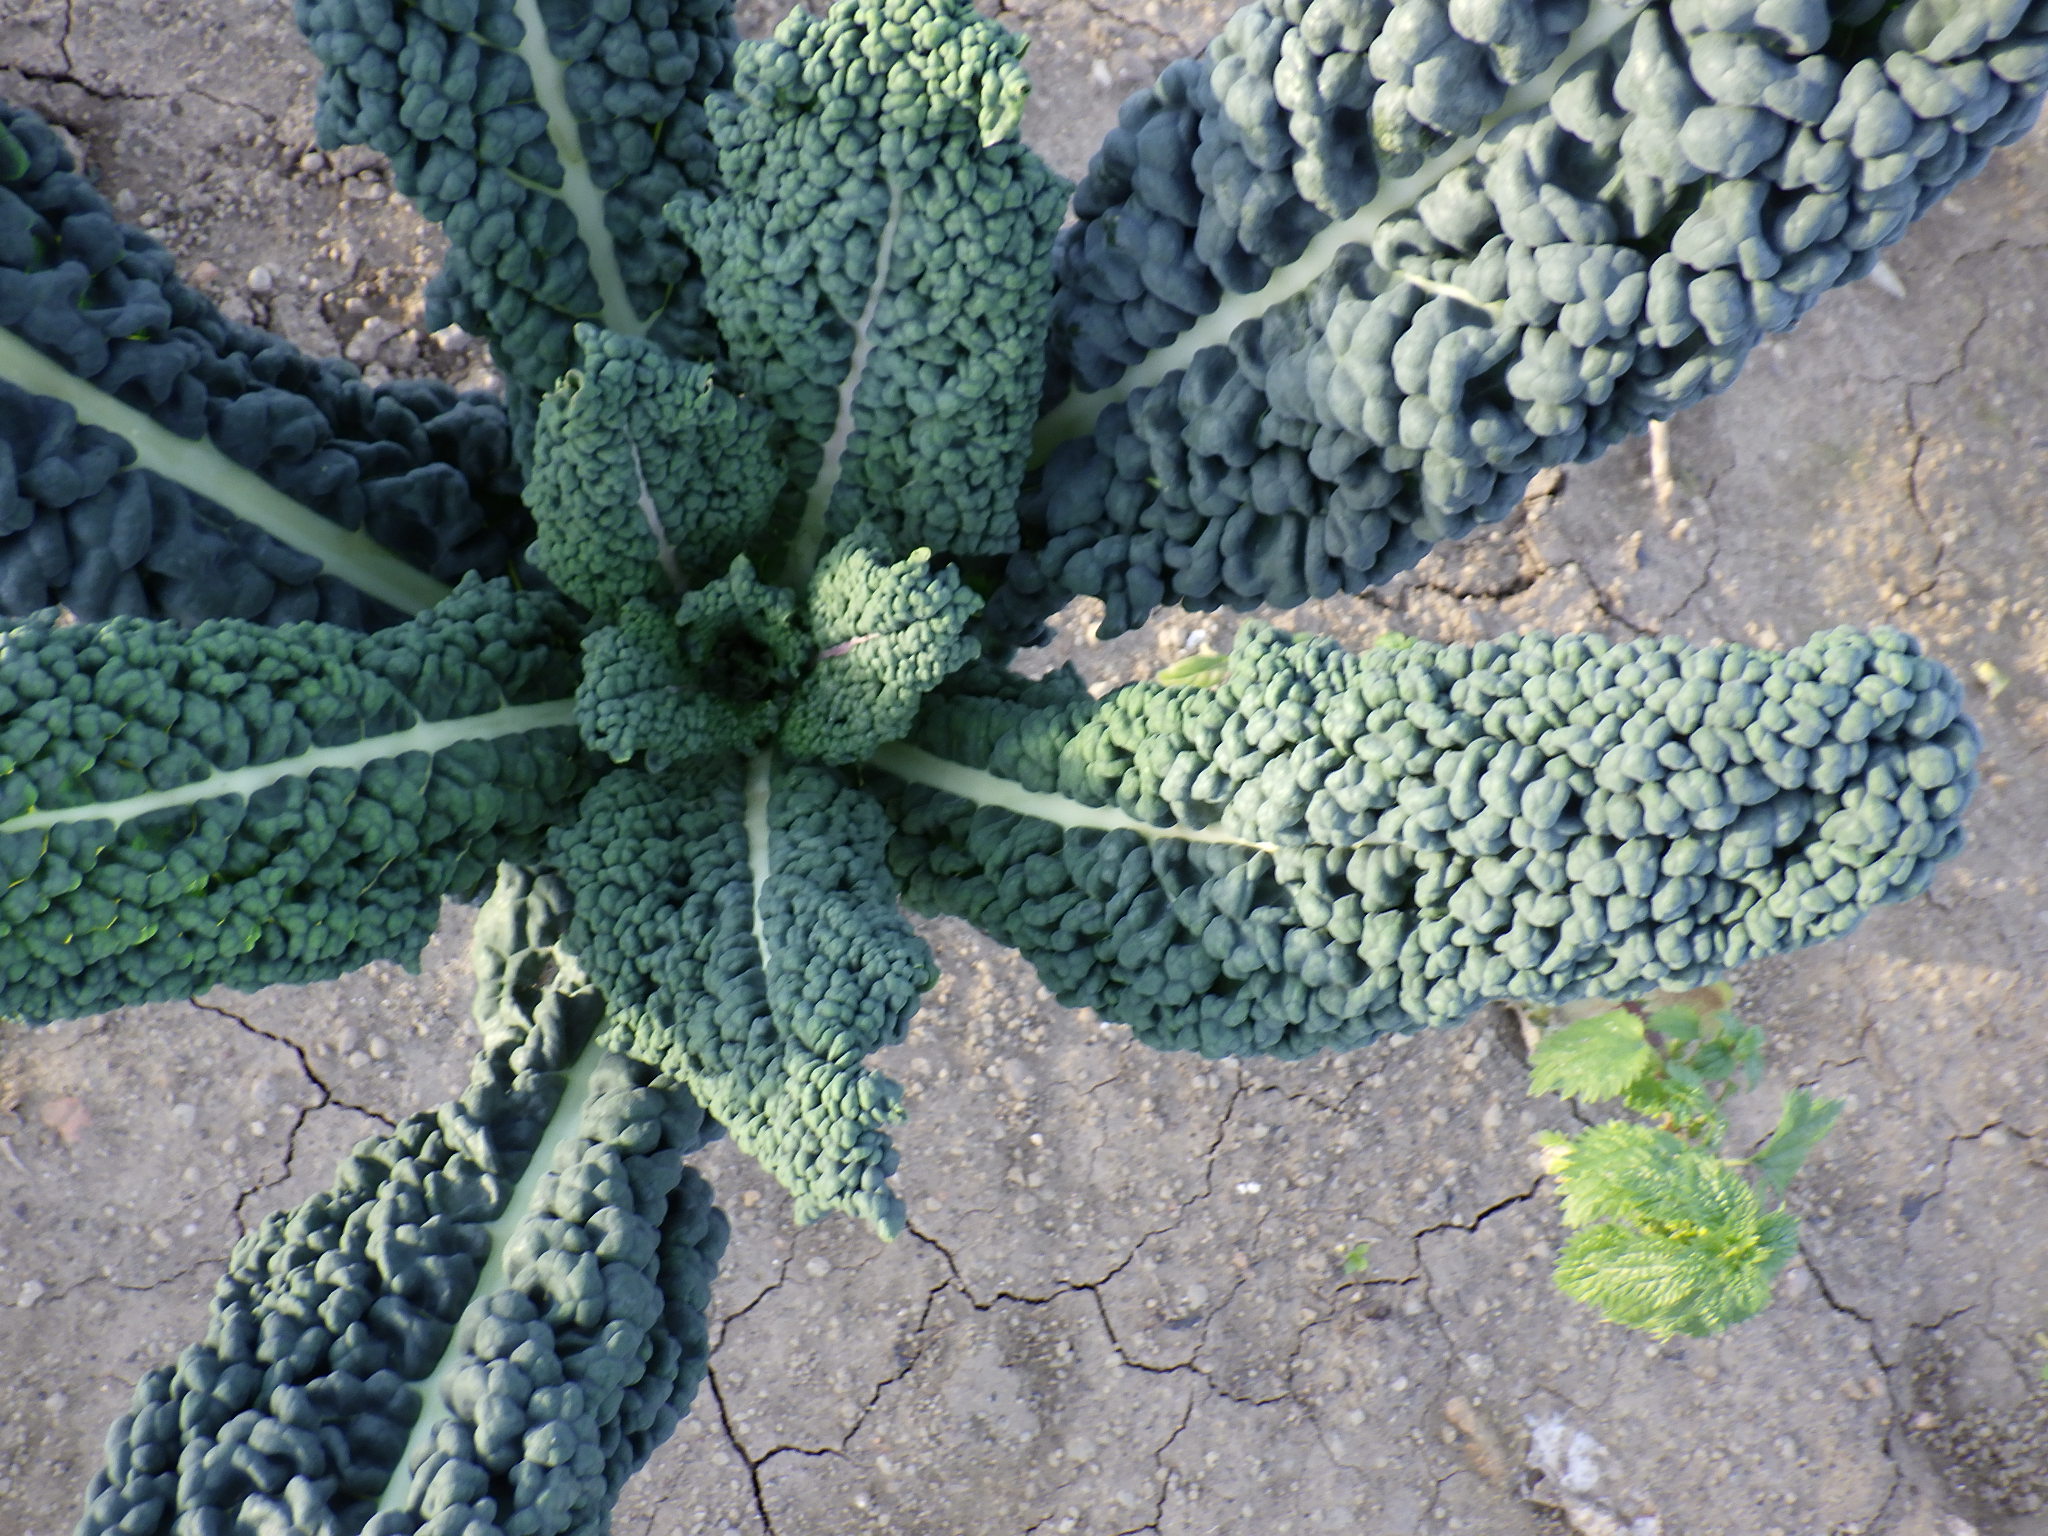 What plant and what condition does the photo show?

cabbage, healthy
